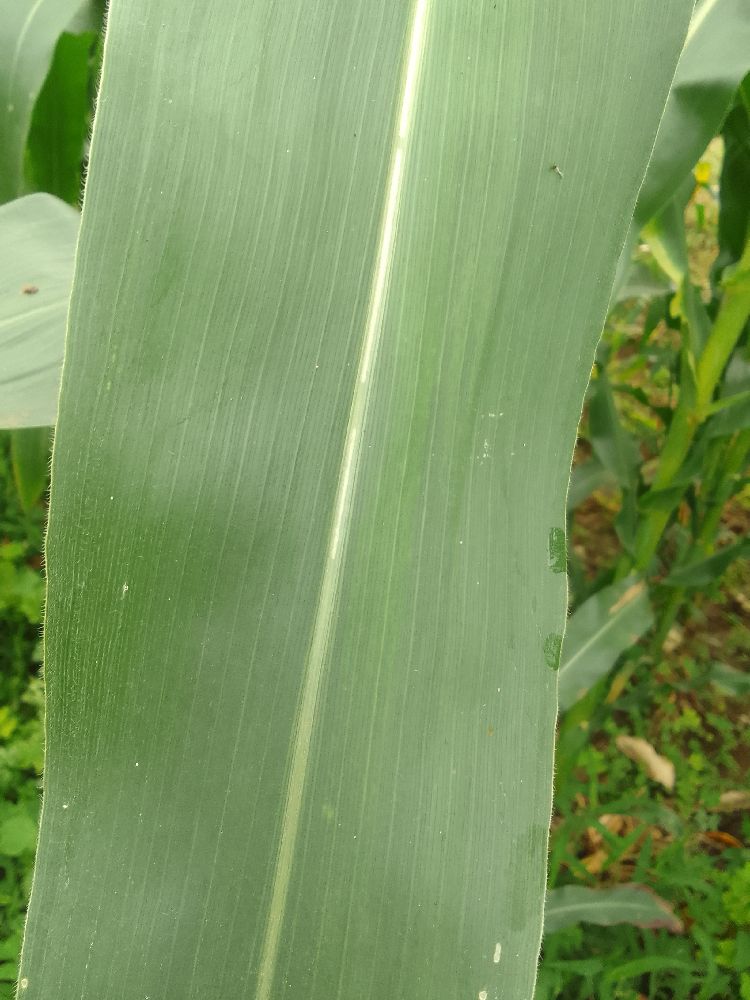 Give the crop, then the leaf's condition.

maize, healthy
